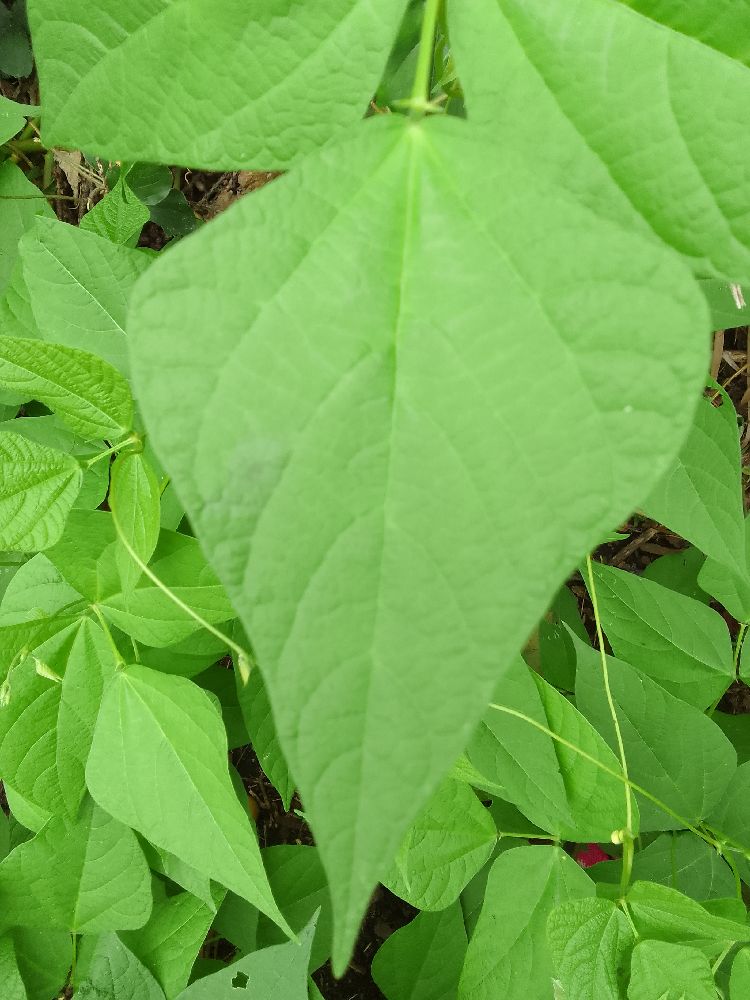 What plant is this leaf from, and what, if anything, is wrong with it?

common bean, healthy
